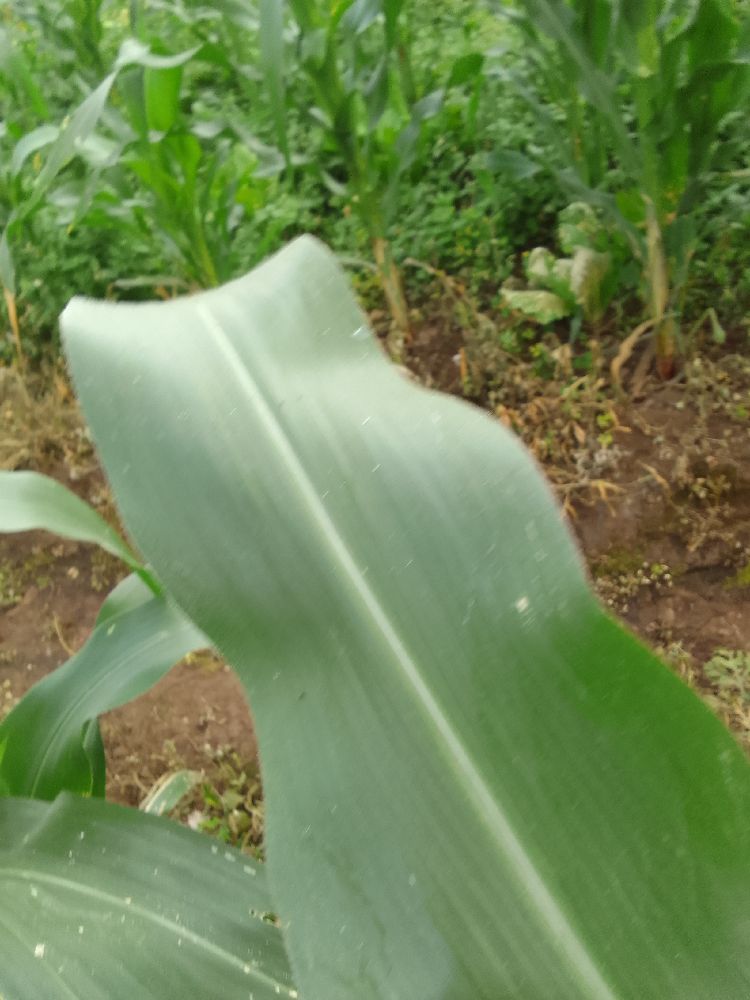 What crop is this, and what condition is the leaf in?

maize, healthy
